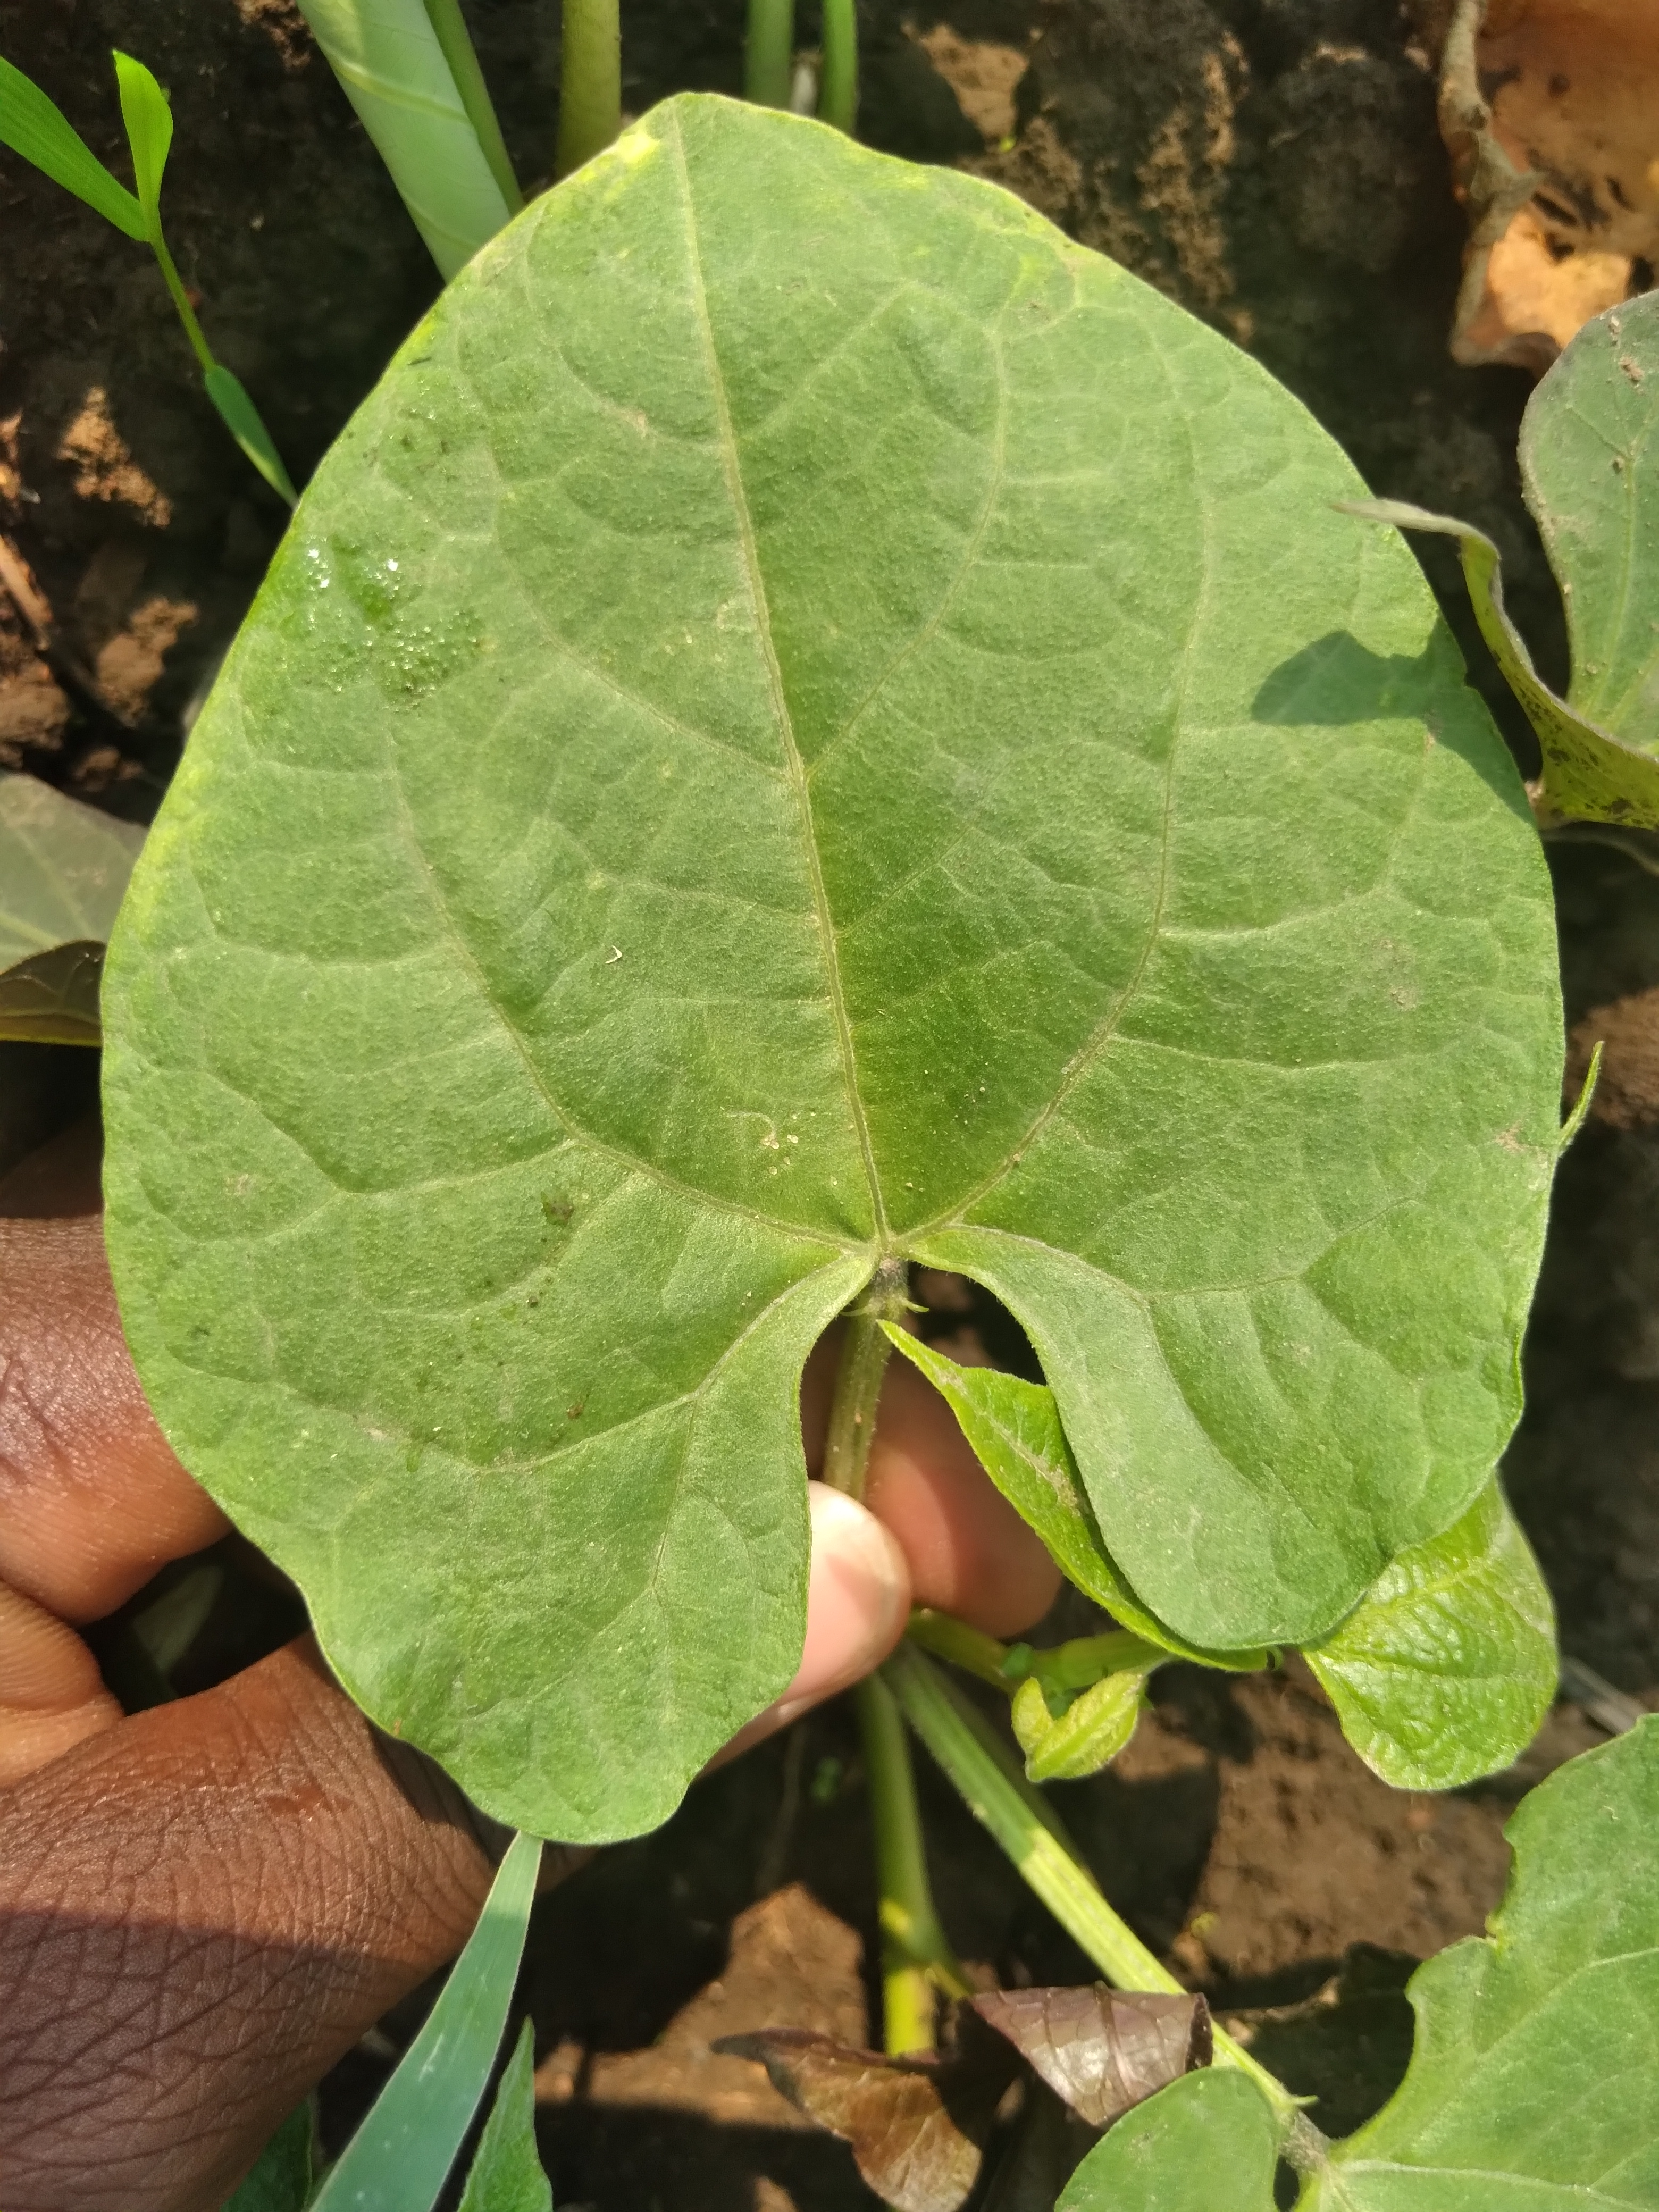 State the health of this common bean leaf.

healthy
